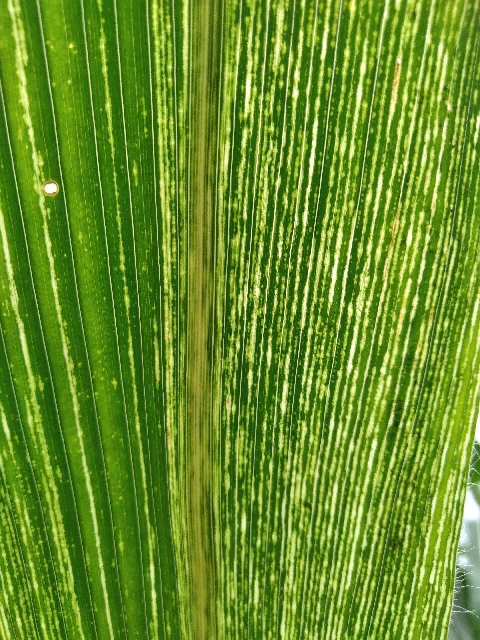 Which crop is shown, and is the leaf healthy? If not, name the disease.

maize, maize streak virus
